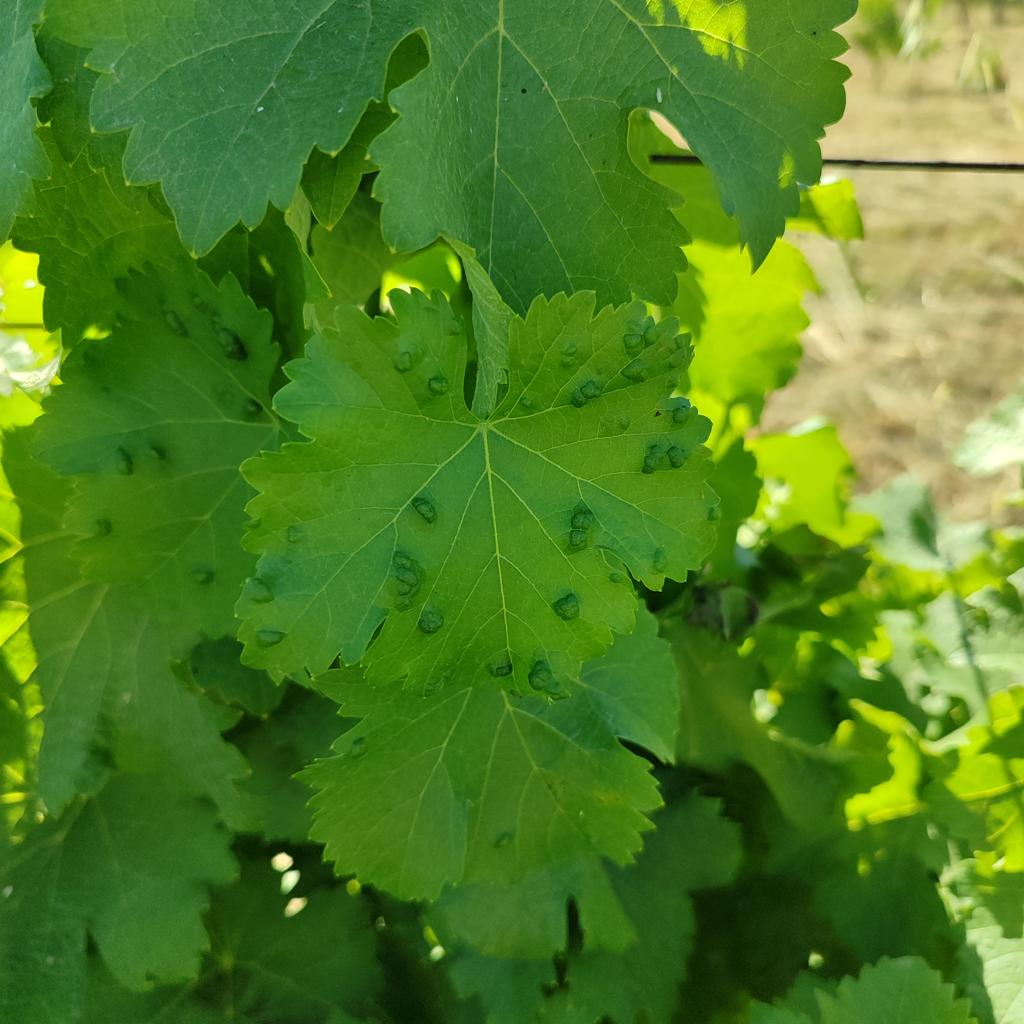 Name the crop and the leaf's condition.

grapevine, erineum mite
